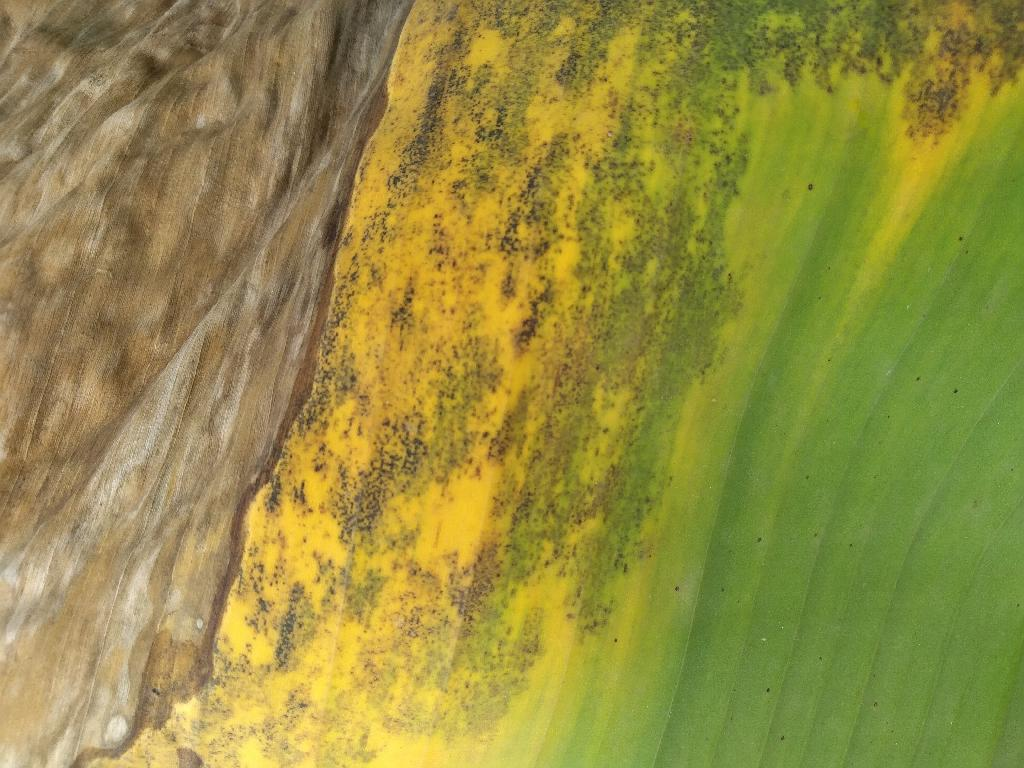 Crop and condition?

banana, black sigatoka
